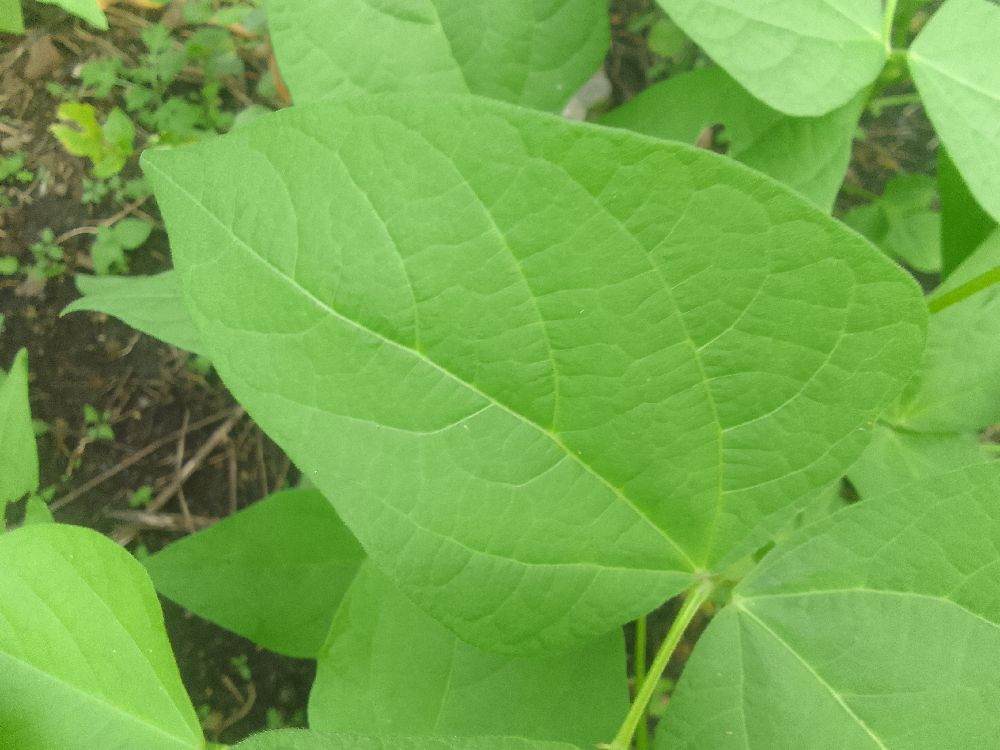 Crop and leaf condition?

common bean, healthy
